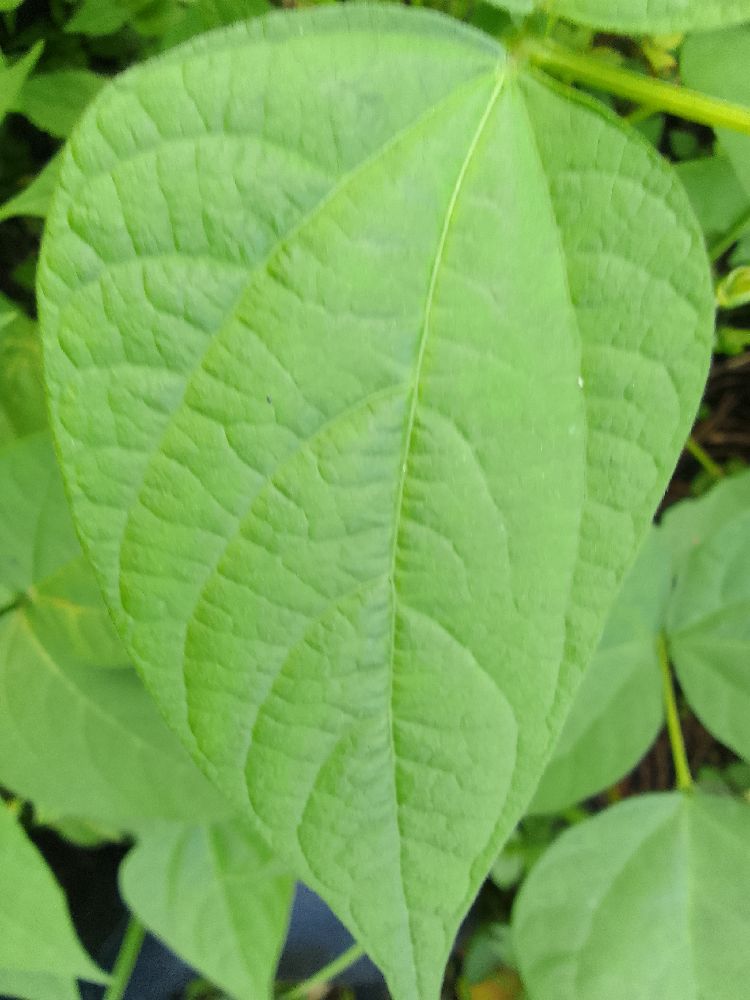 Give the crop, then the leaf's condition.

common bean, healthy
